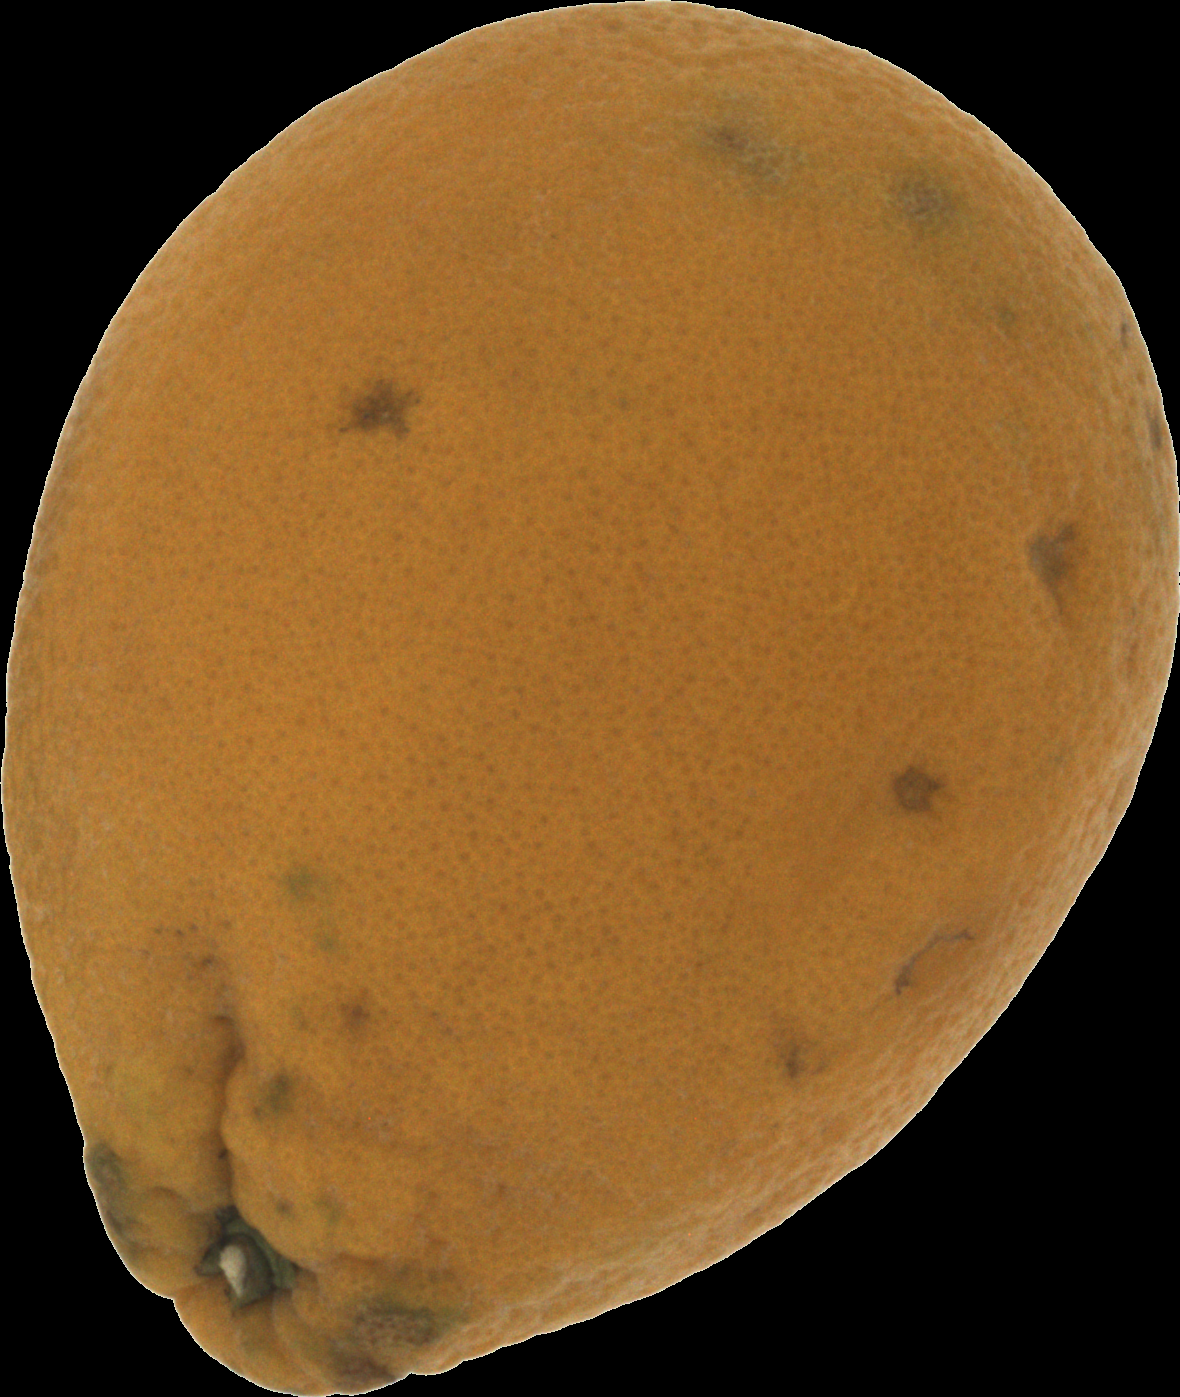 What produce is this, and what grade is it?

orange, bad
